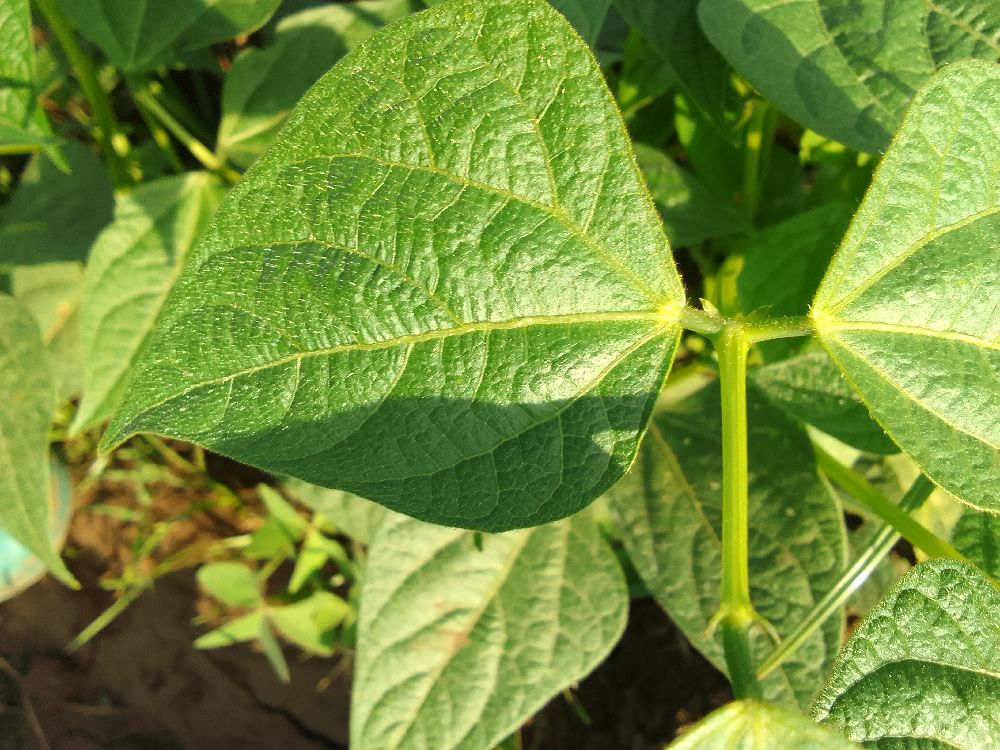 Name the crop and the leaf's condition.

common bean, healthy
